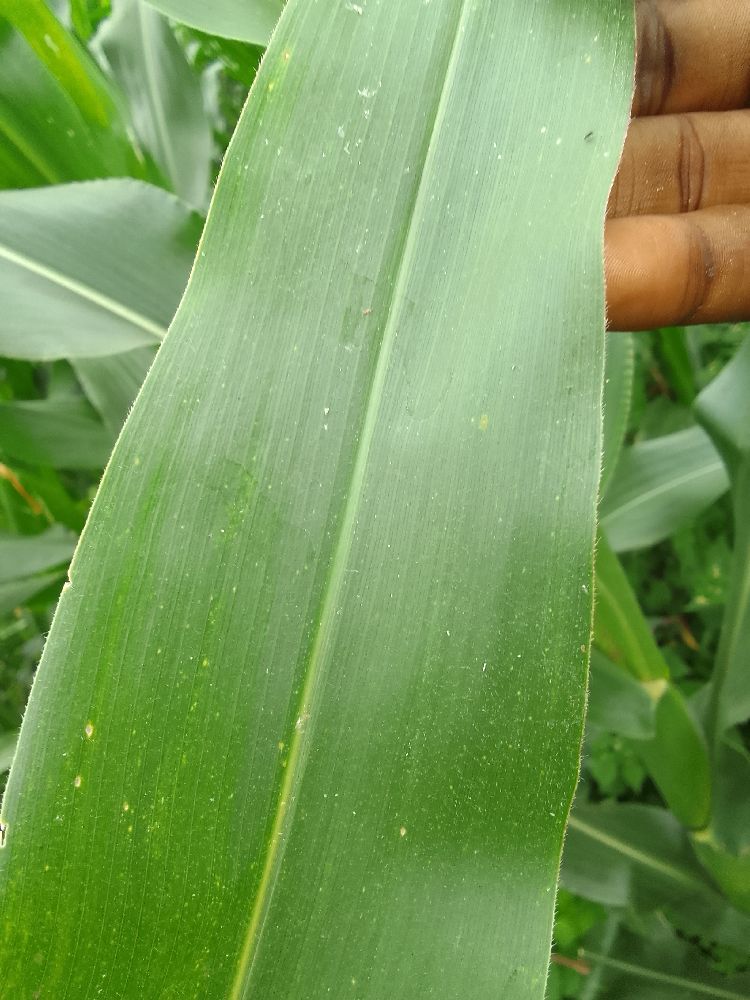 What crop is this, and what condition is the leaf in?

maize, healthy
